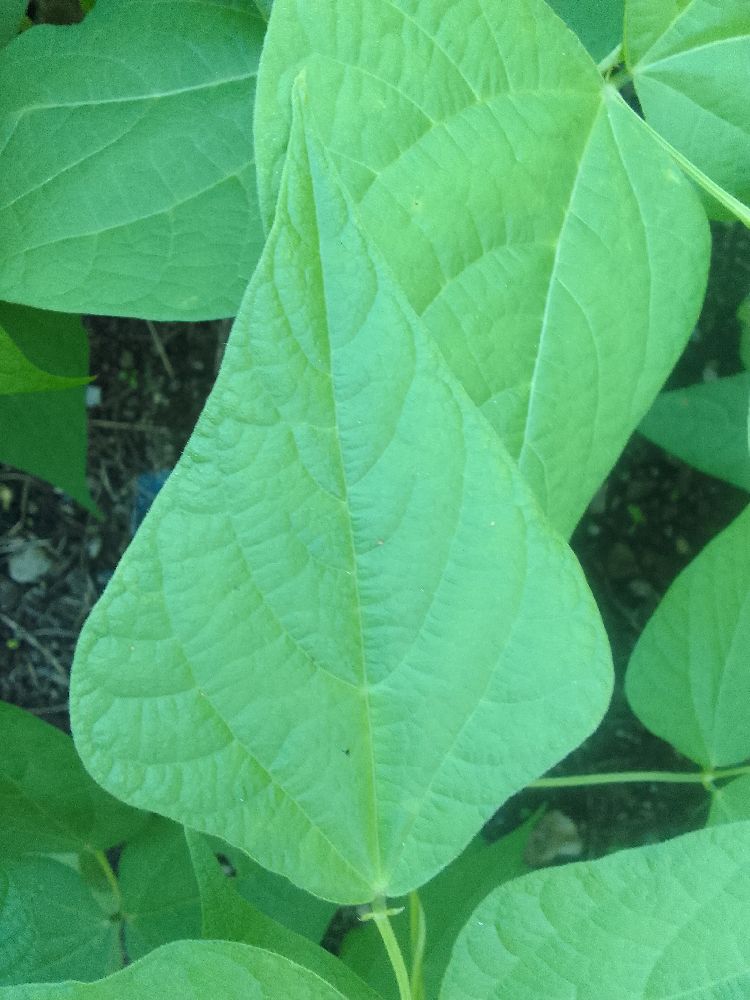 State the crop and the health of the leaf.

common bean, healthy
